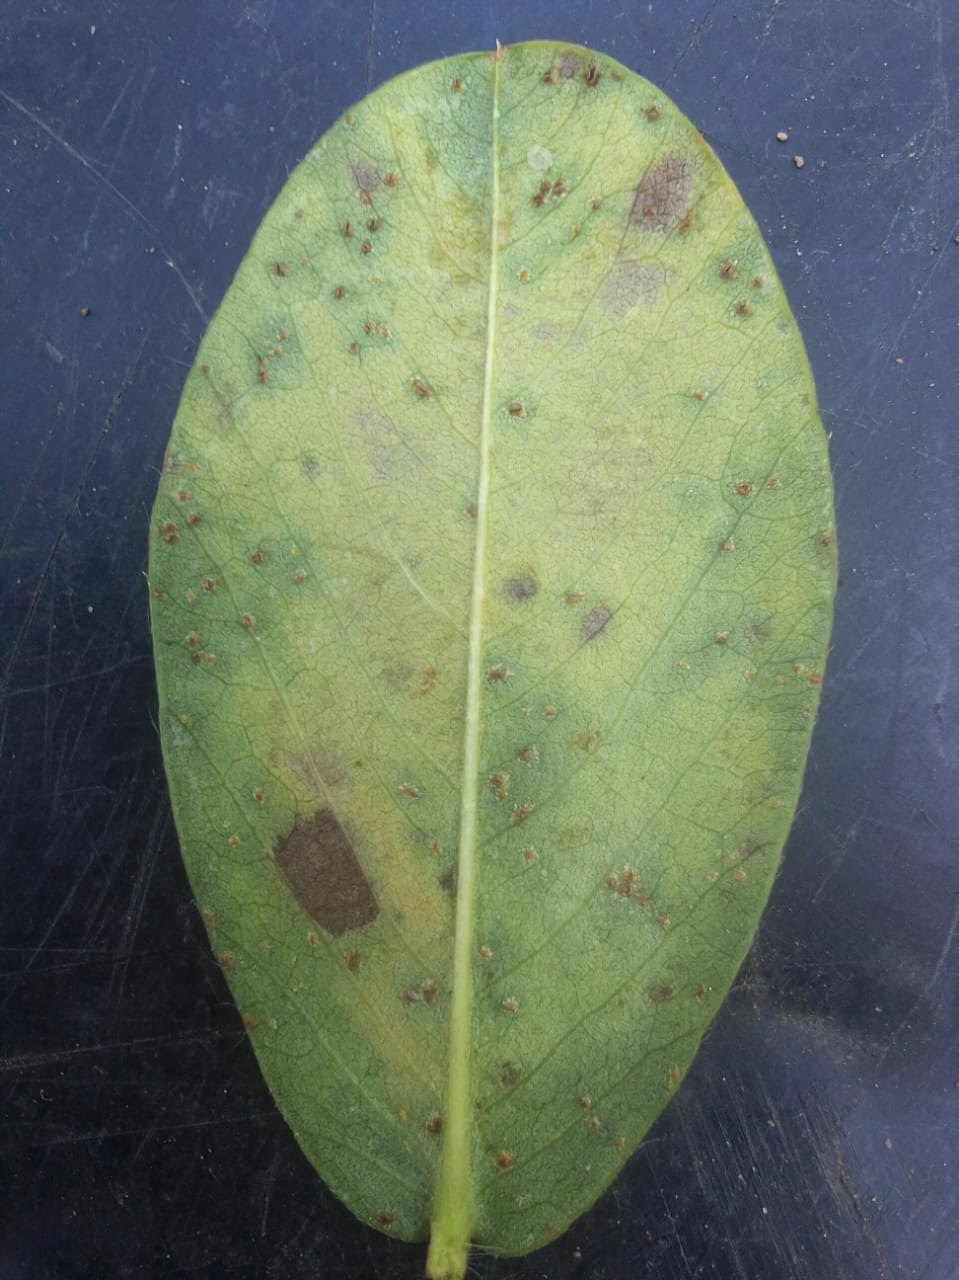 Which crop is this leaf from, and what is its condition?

peanut, passalora arachidicola
